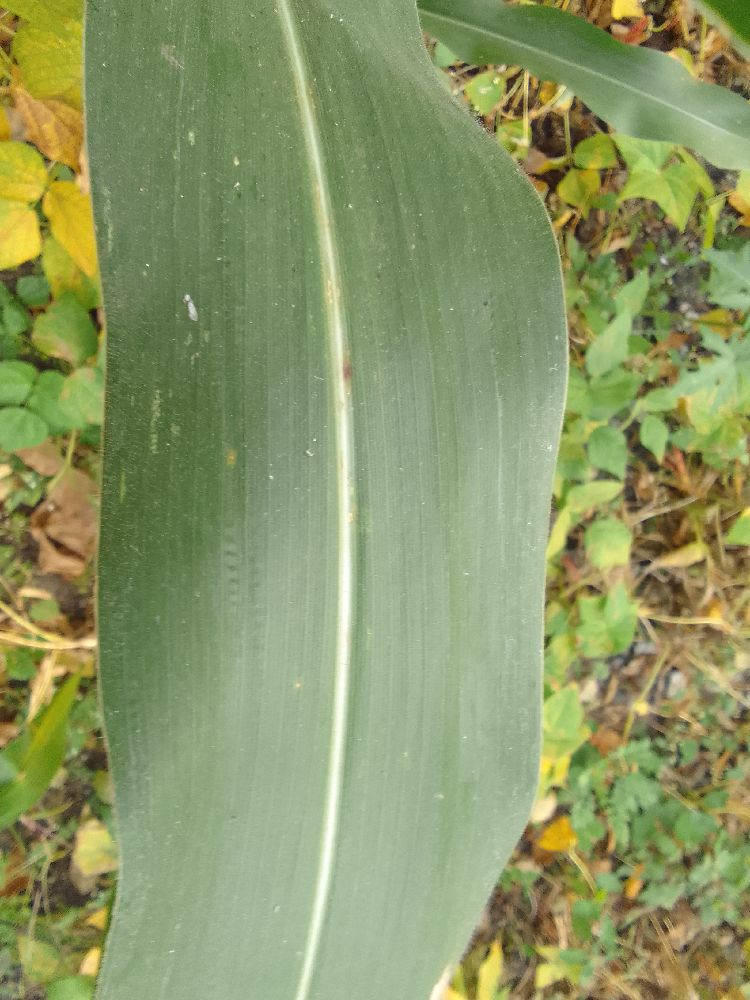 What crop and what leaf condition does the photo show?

maize, healthy
